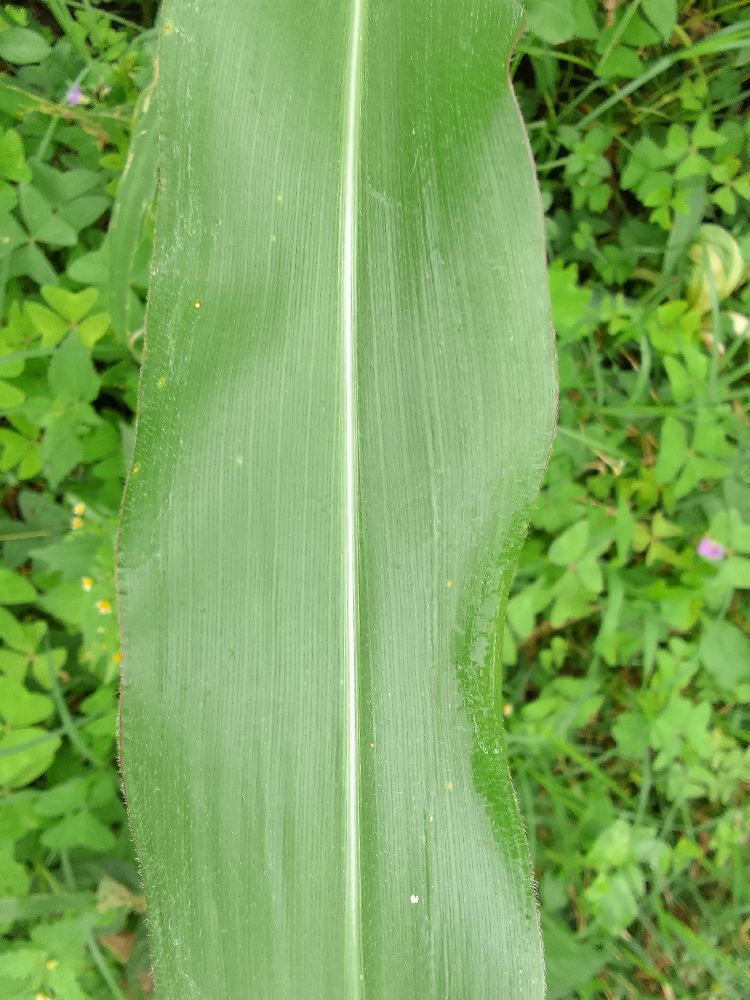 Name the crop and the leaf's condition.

maize, healthy
